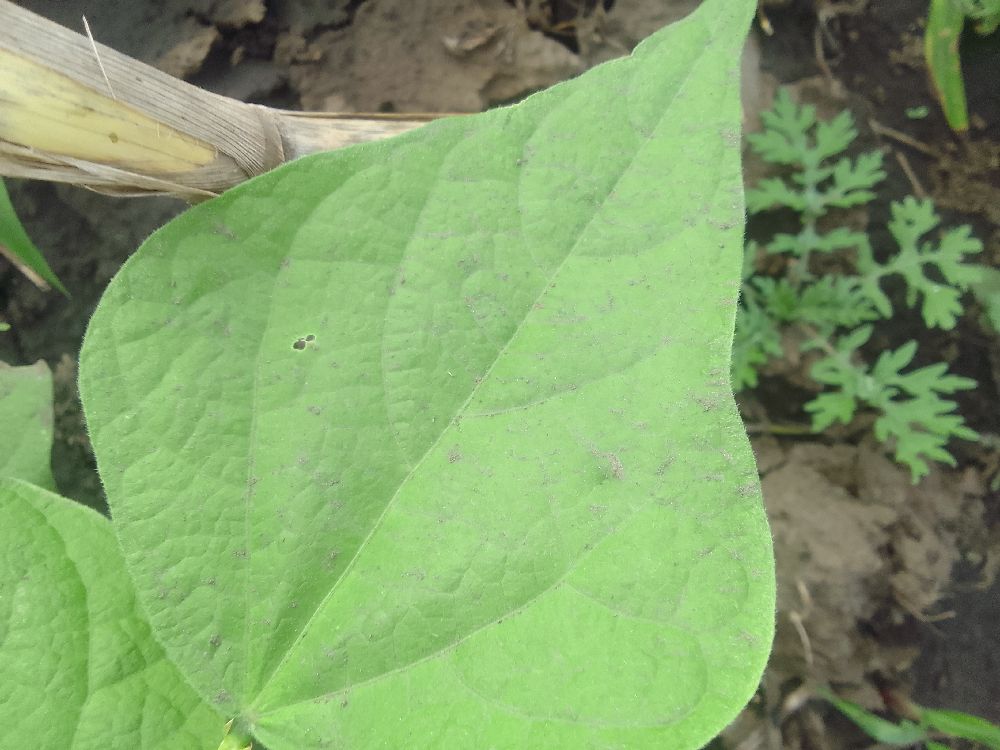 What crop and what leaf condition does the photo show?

common bean, healthy
